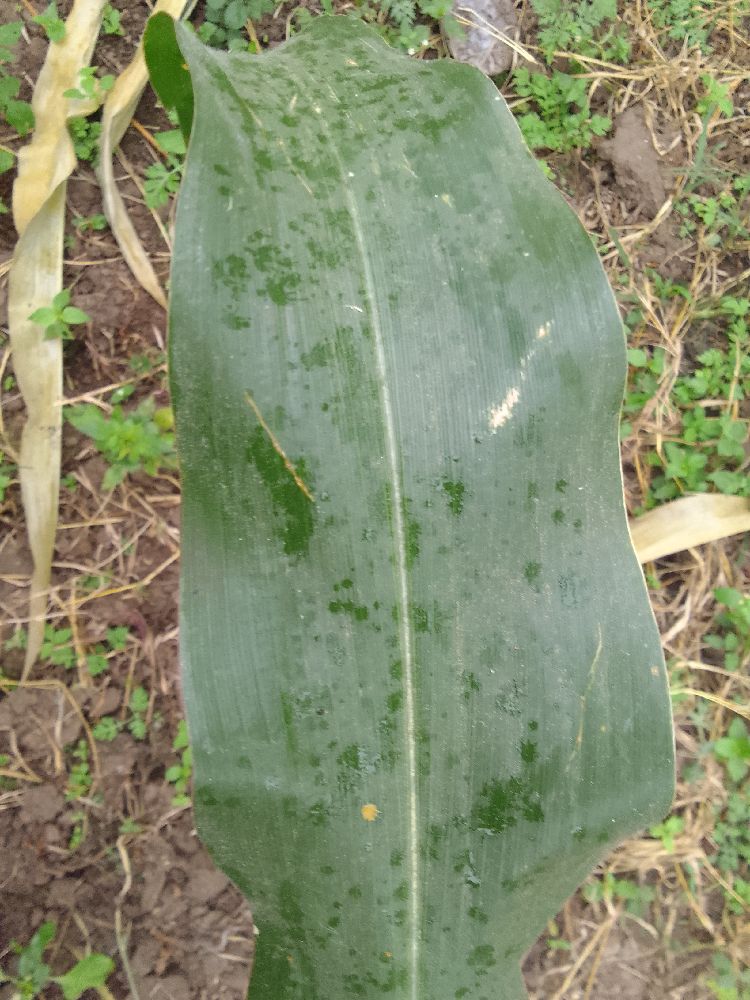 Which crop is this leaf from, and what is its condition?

maize, healthy
